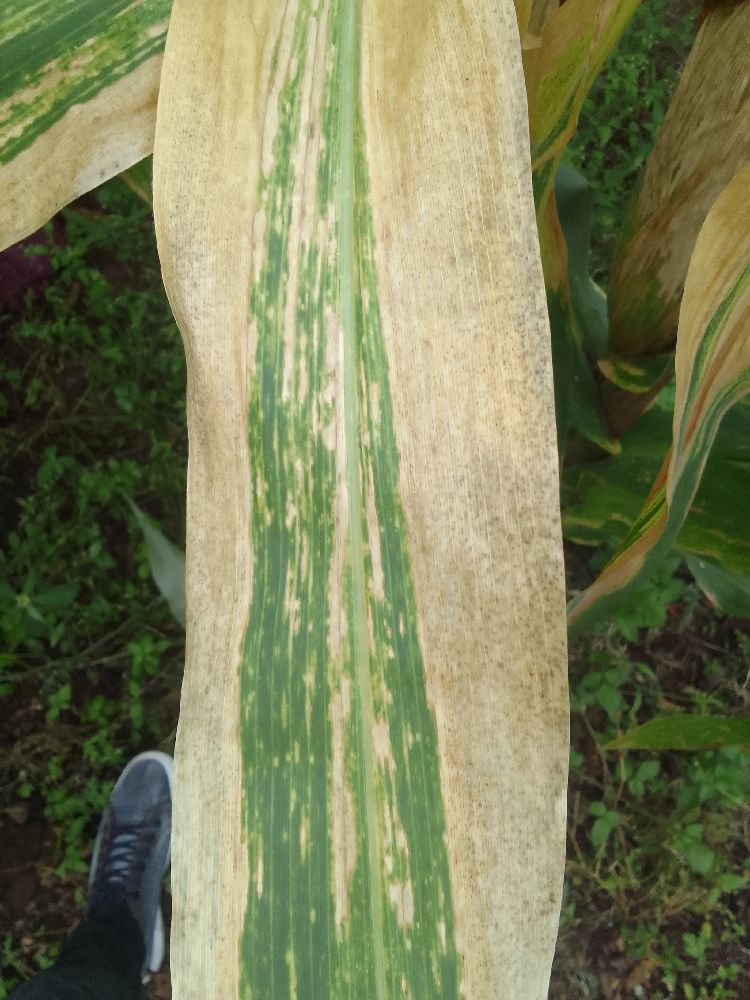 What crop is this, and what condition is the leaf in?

maize, maize lethal necrosis
